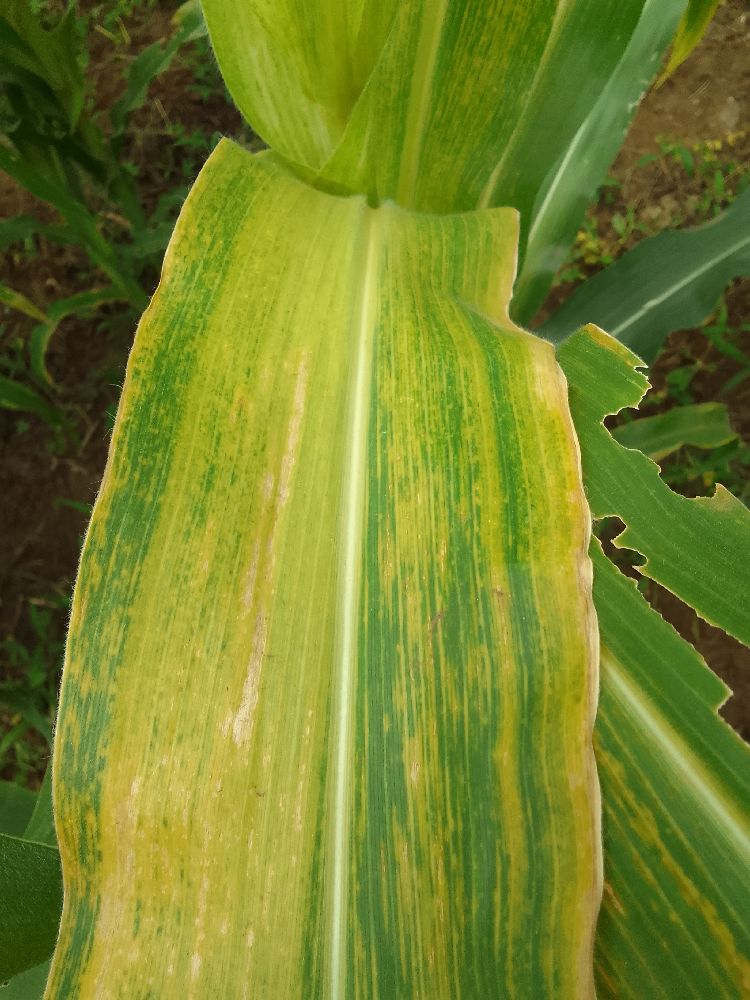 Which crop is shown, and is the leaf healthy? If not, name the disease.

maize, maize lethal necrosis
